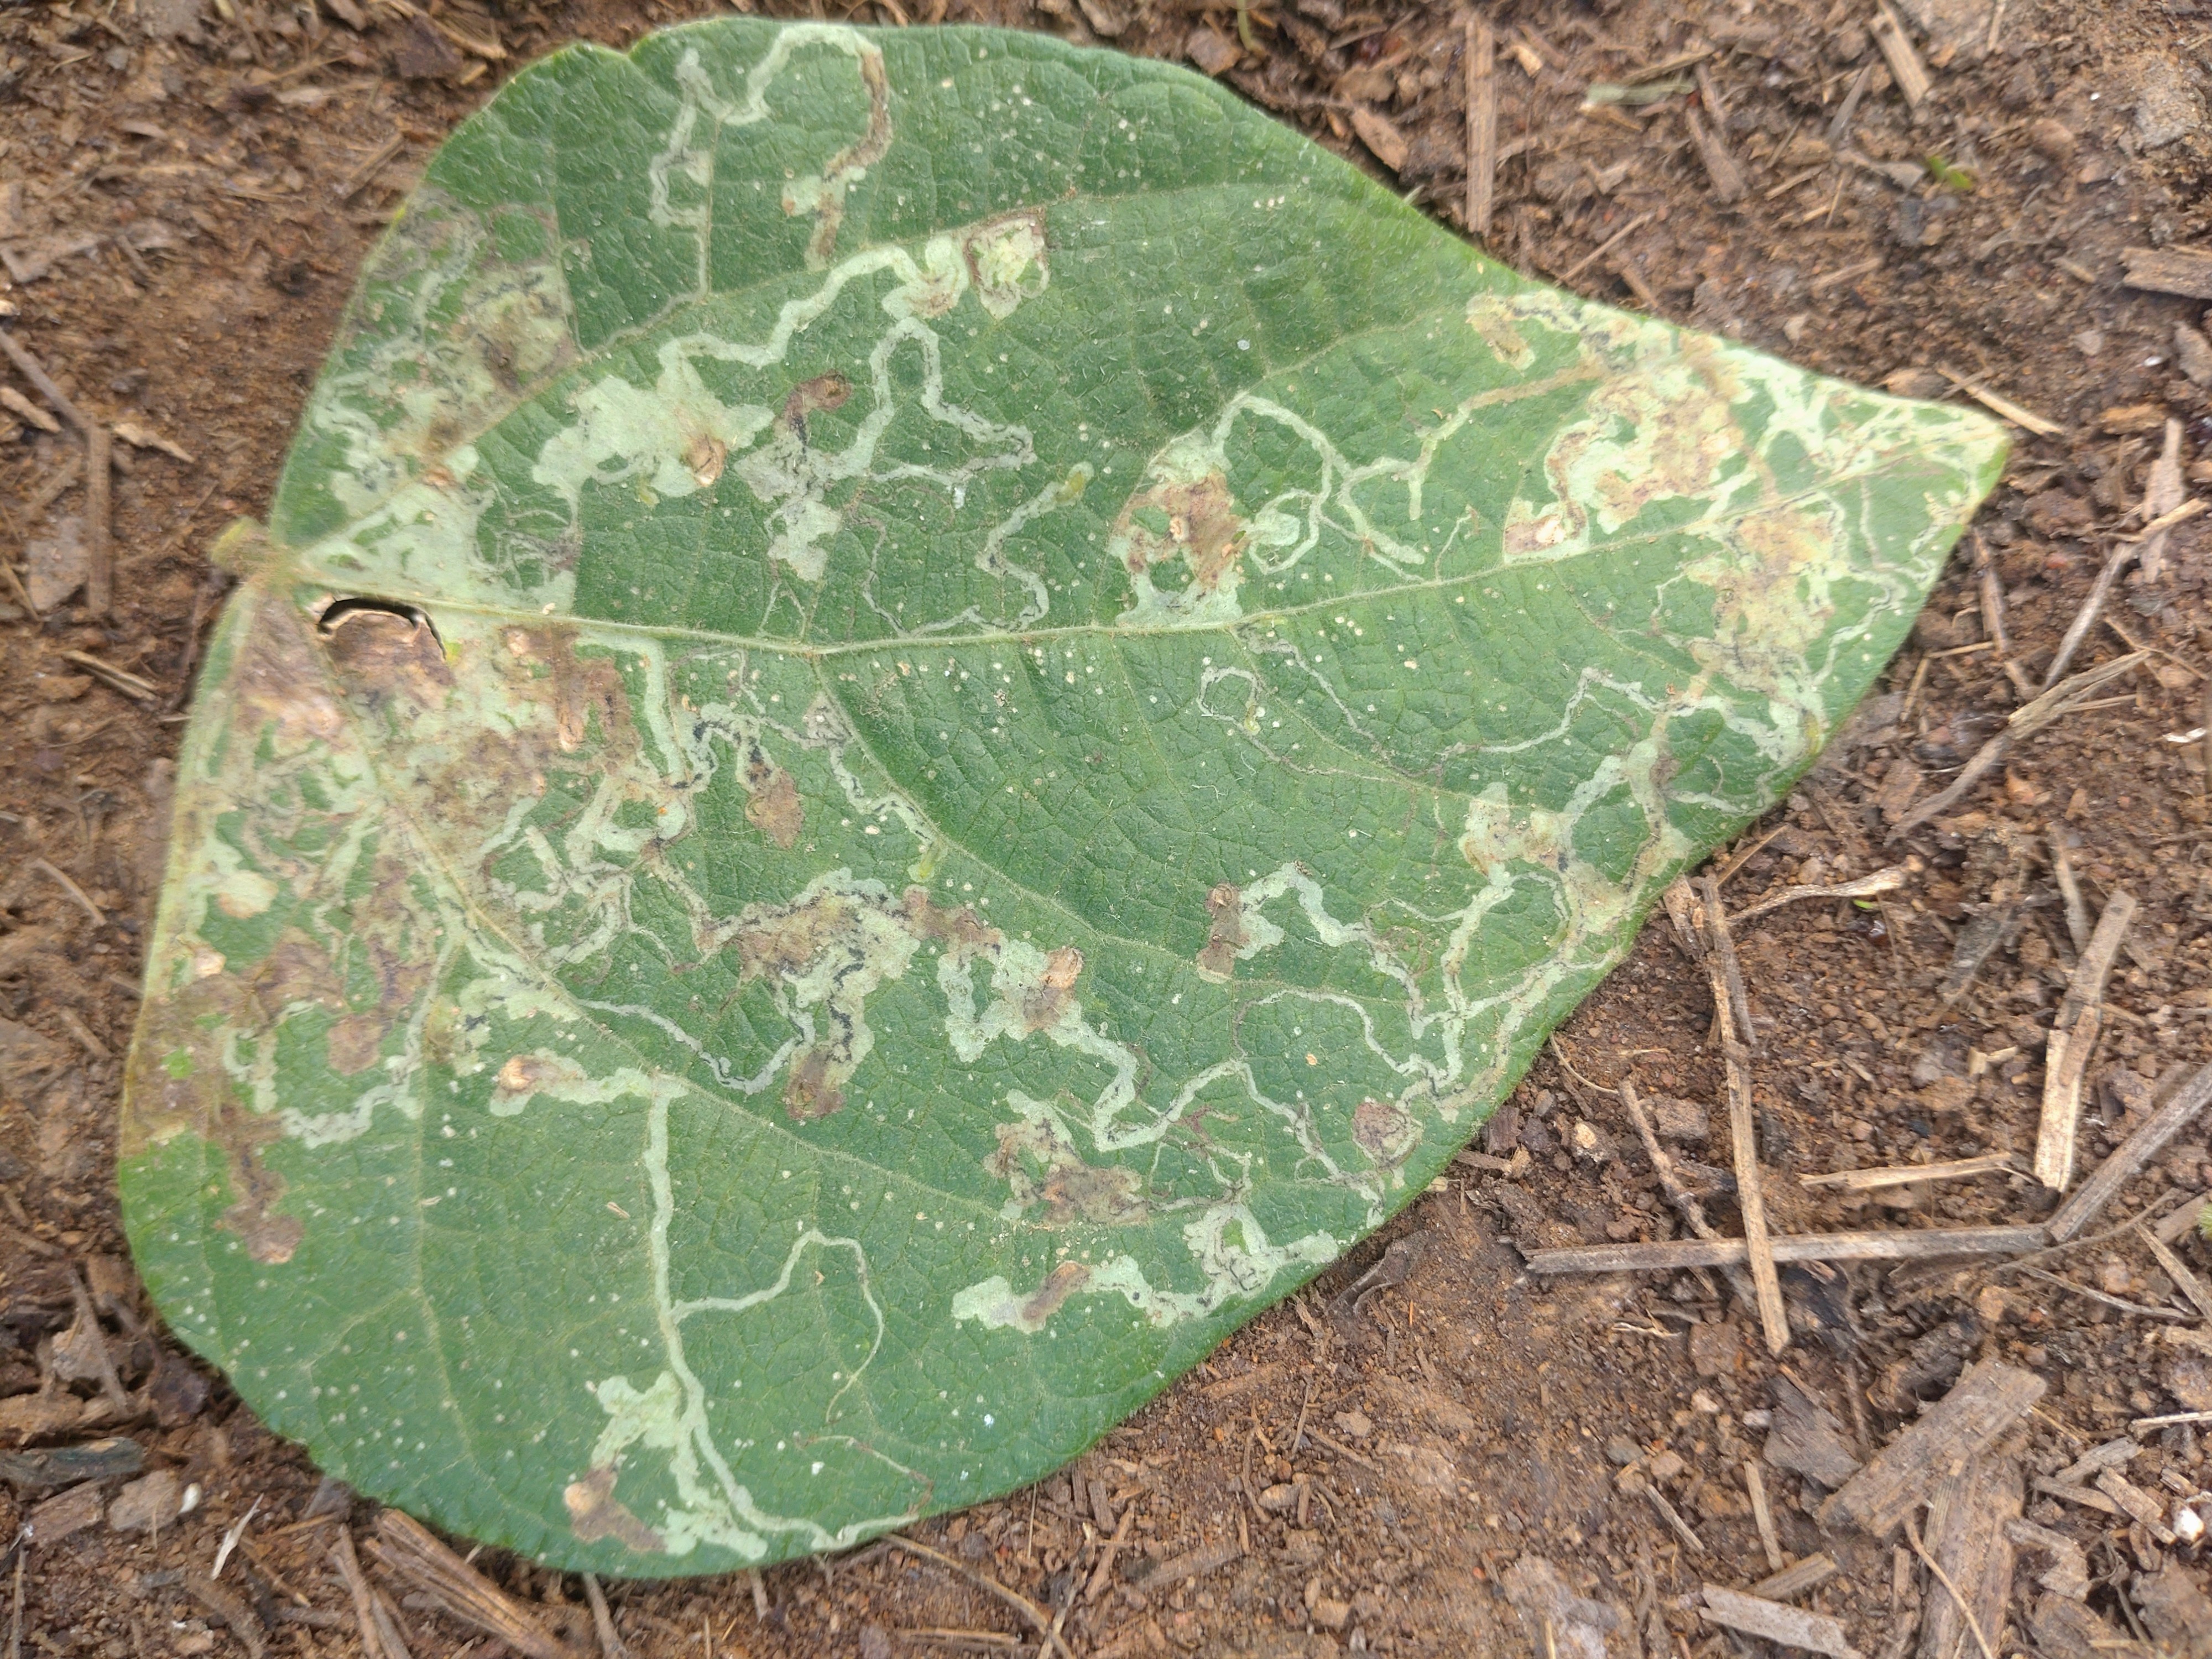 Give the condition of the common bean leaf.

anthracnose
